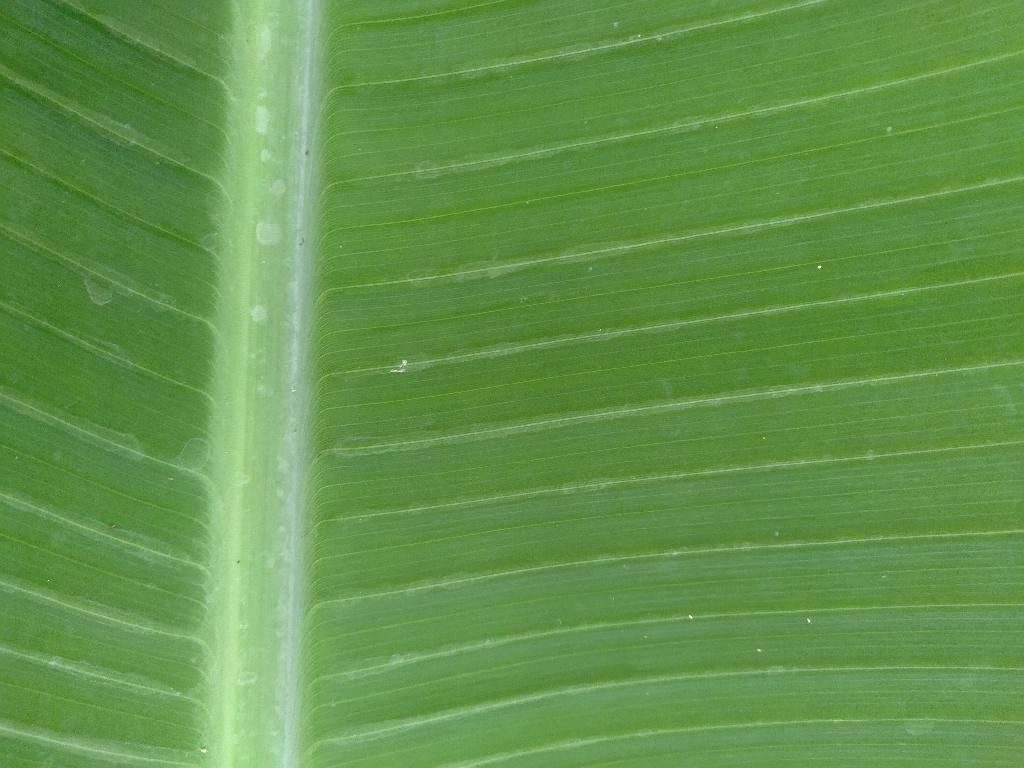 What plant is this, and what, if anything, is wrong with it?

banana, healthy
